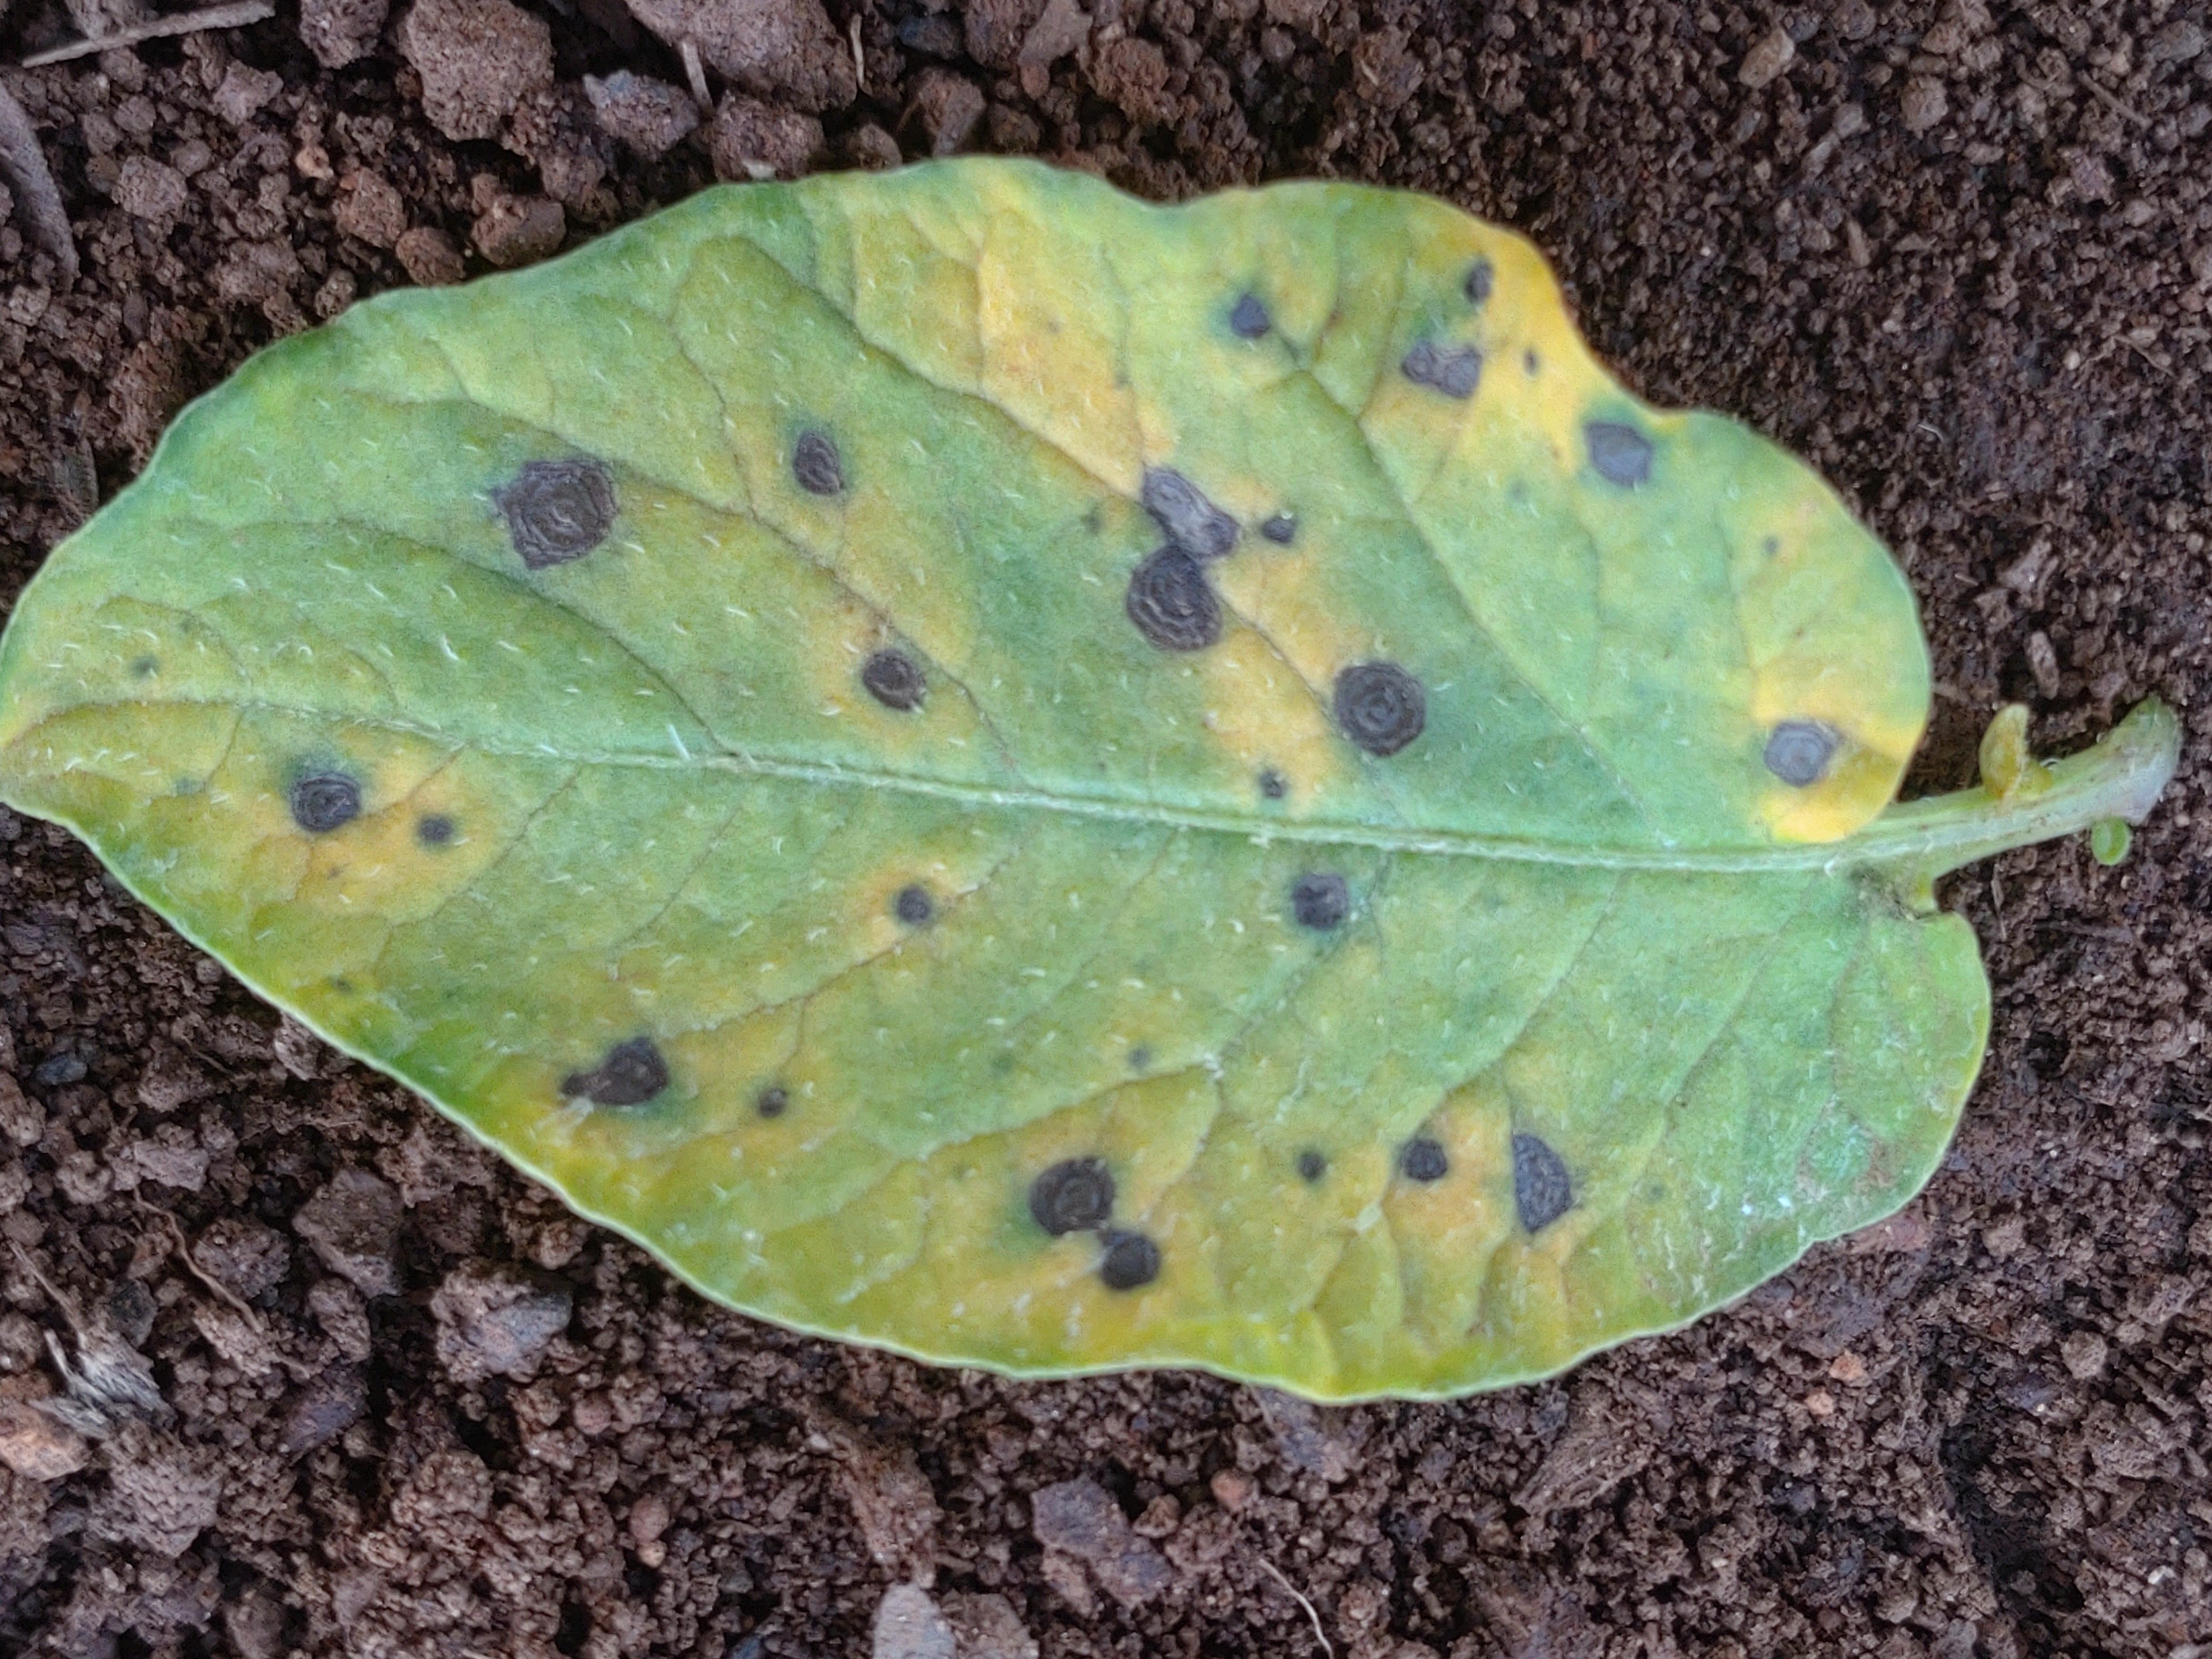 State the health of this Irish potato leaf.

late blight
